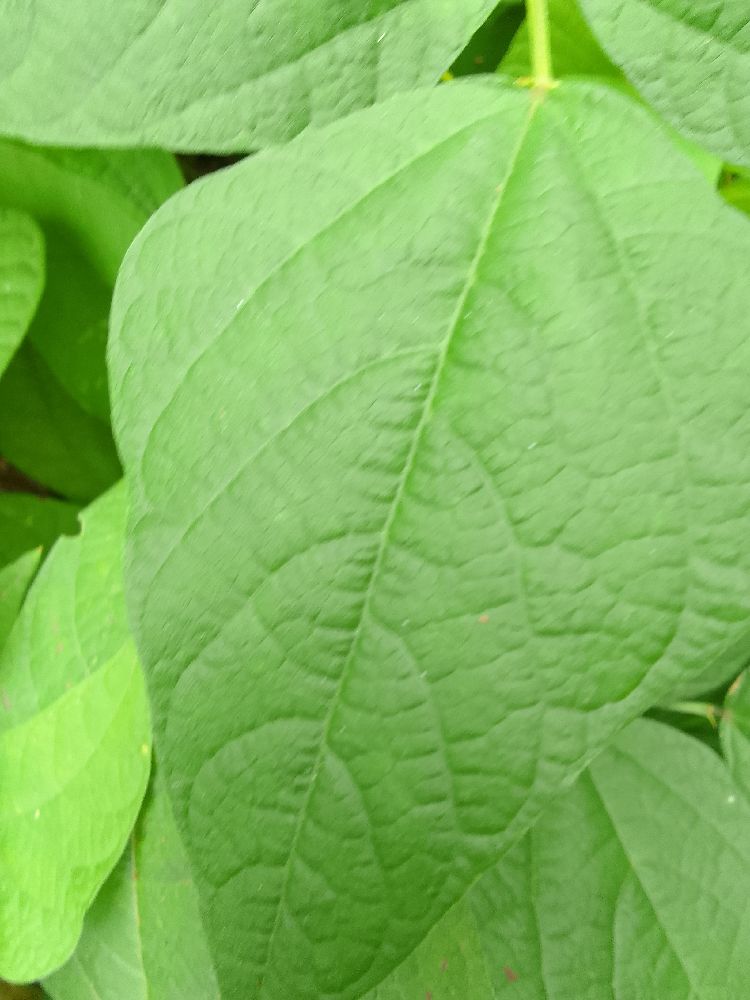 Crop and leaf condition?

common bean, healthy
